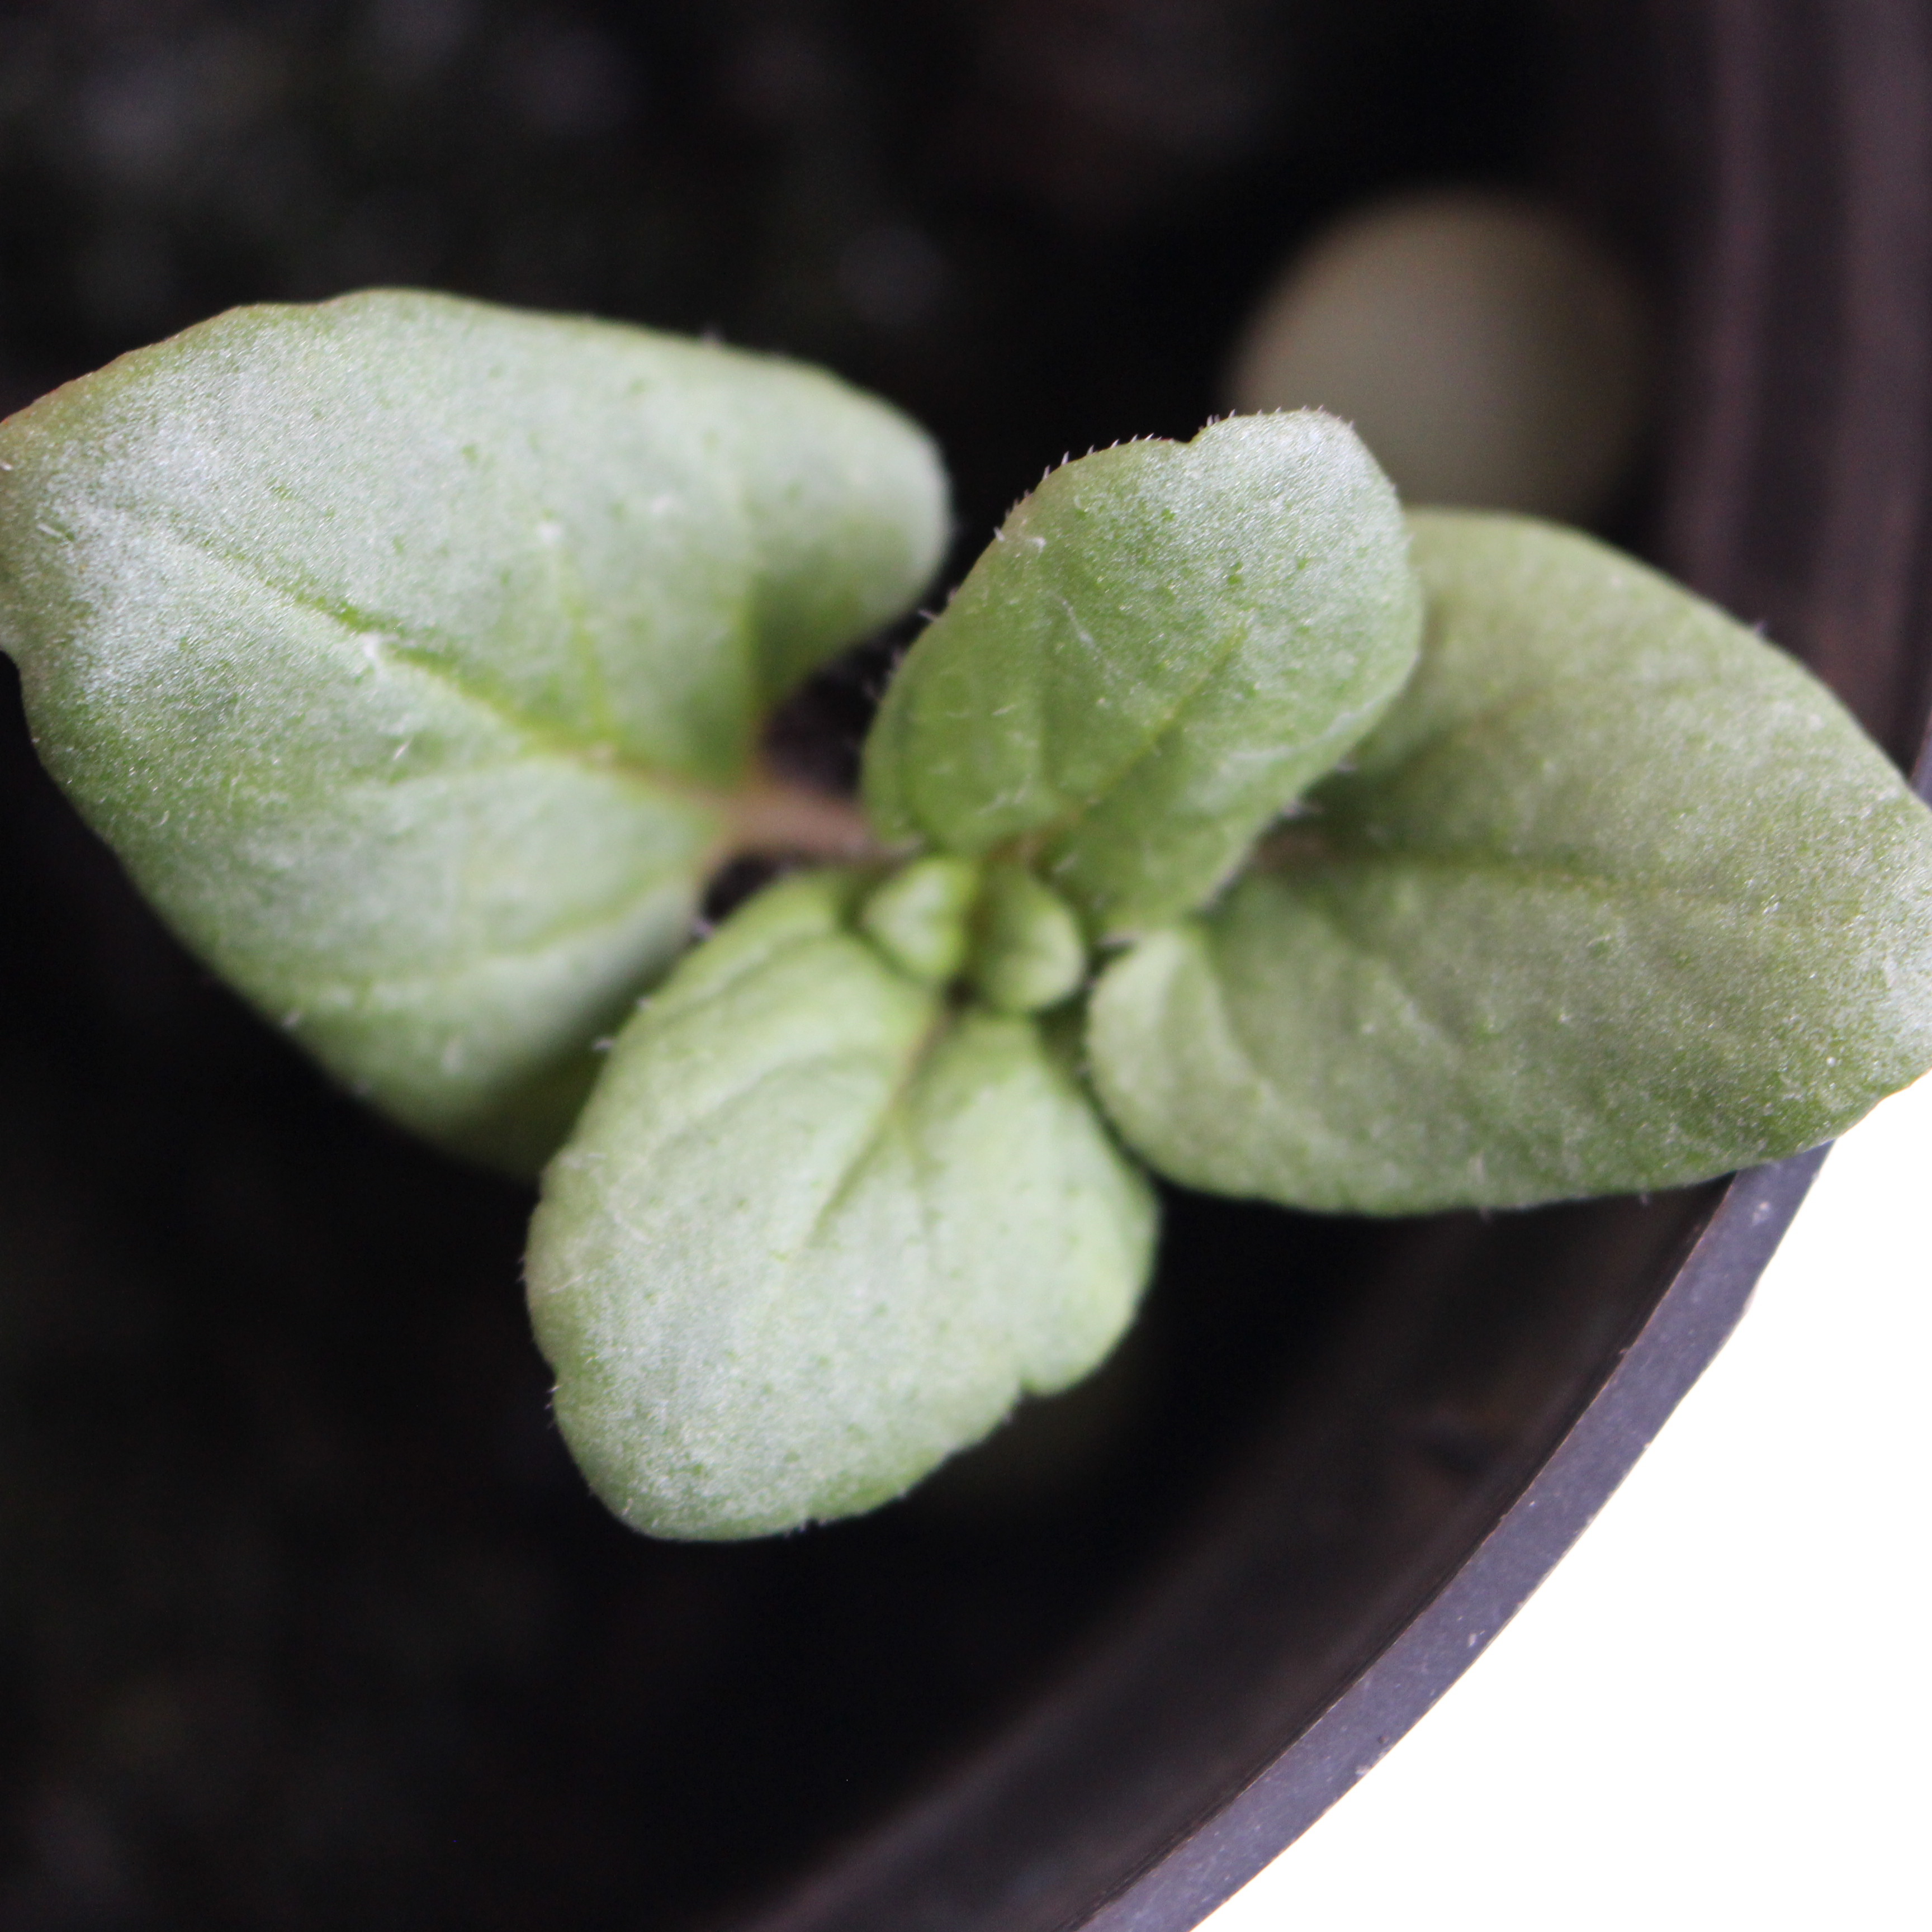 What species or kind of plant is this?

Veronica persica
